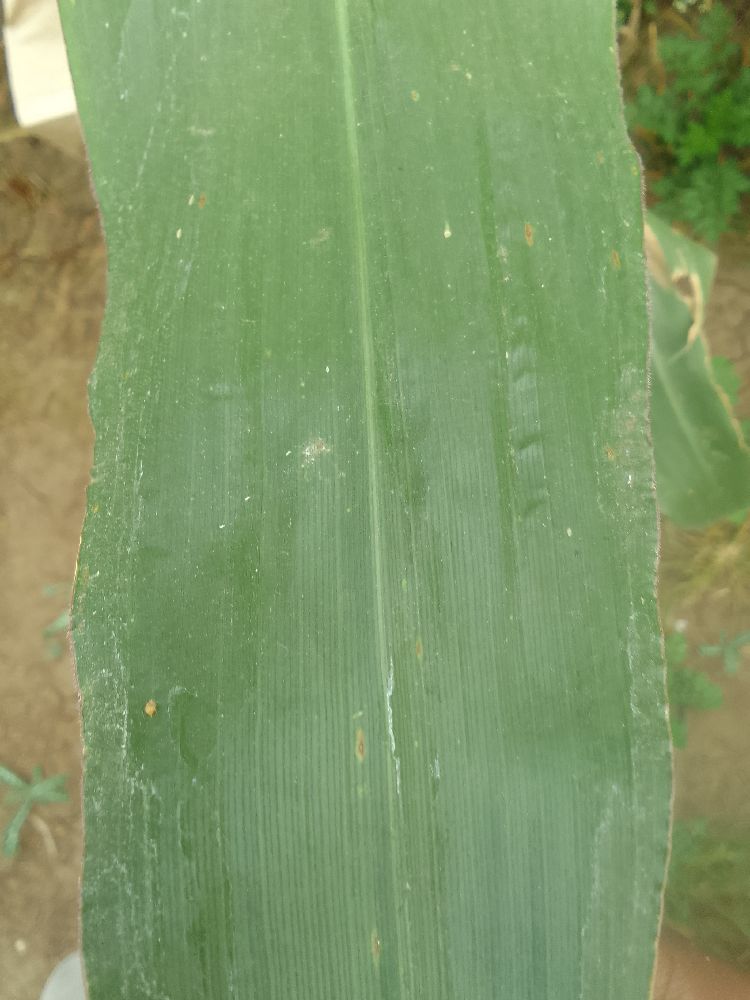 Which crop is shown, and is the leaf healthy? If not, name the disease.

maize, healthy
